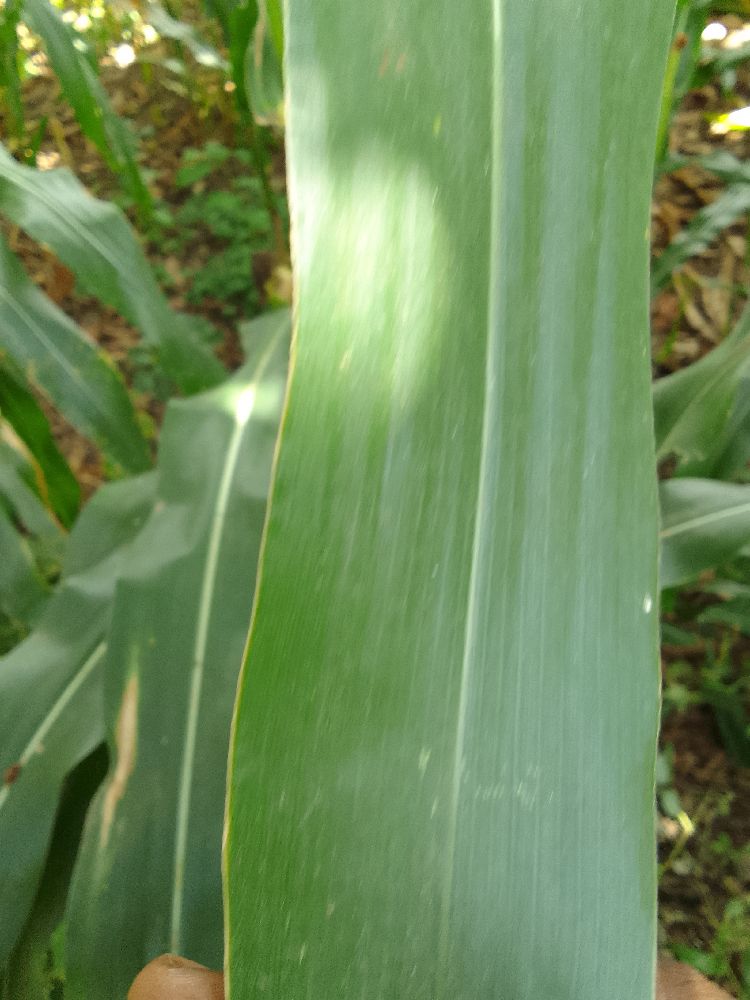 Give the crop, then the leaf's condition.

maize, healthy
